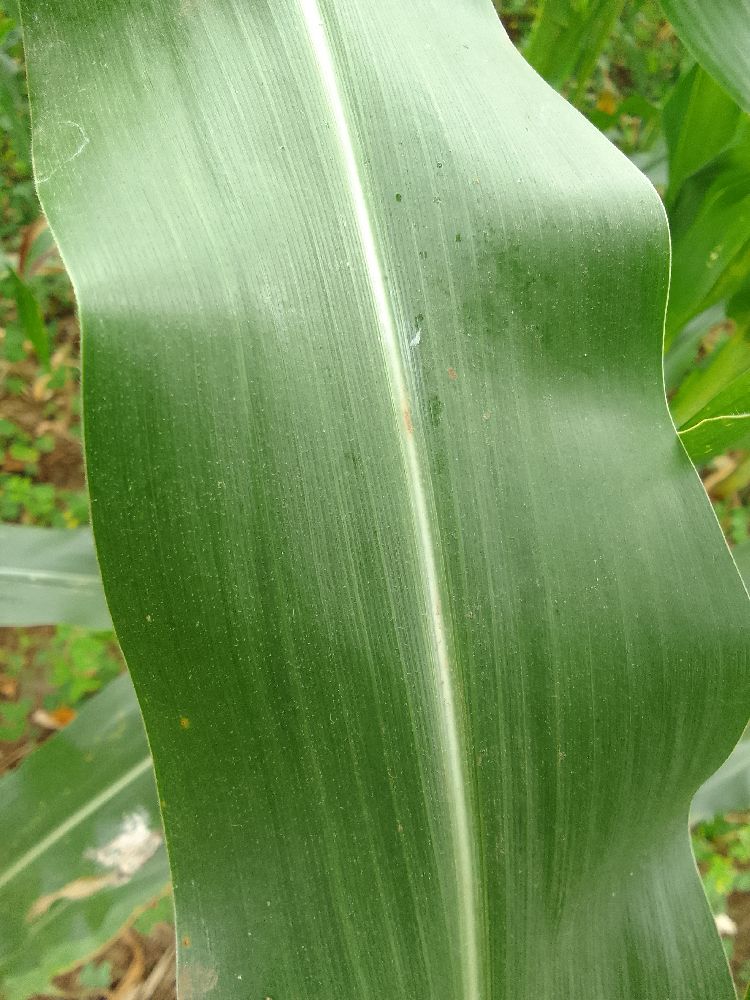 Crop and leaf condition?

maize, healthy
